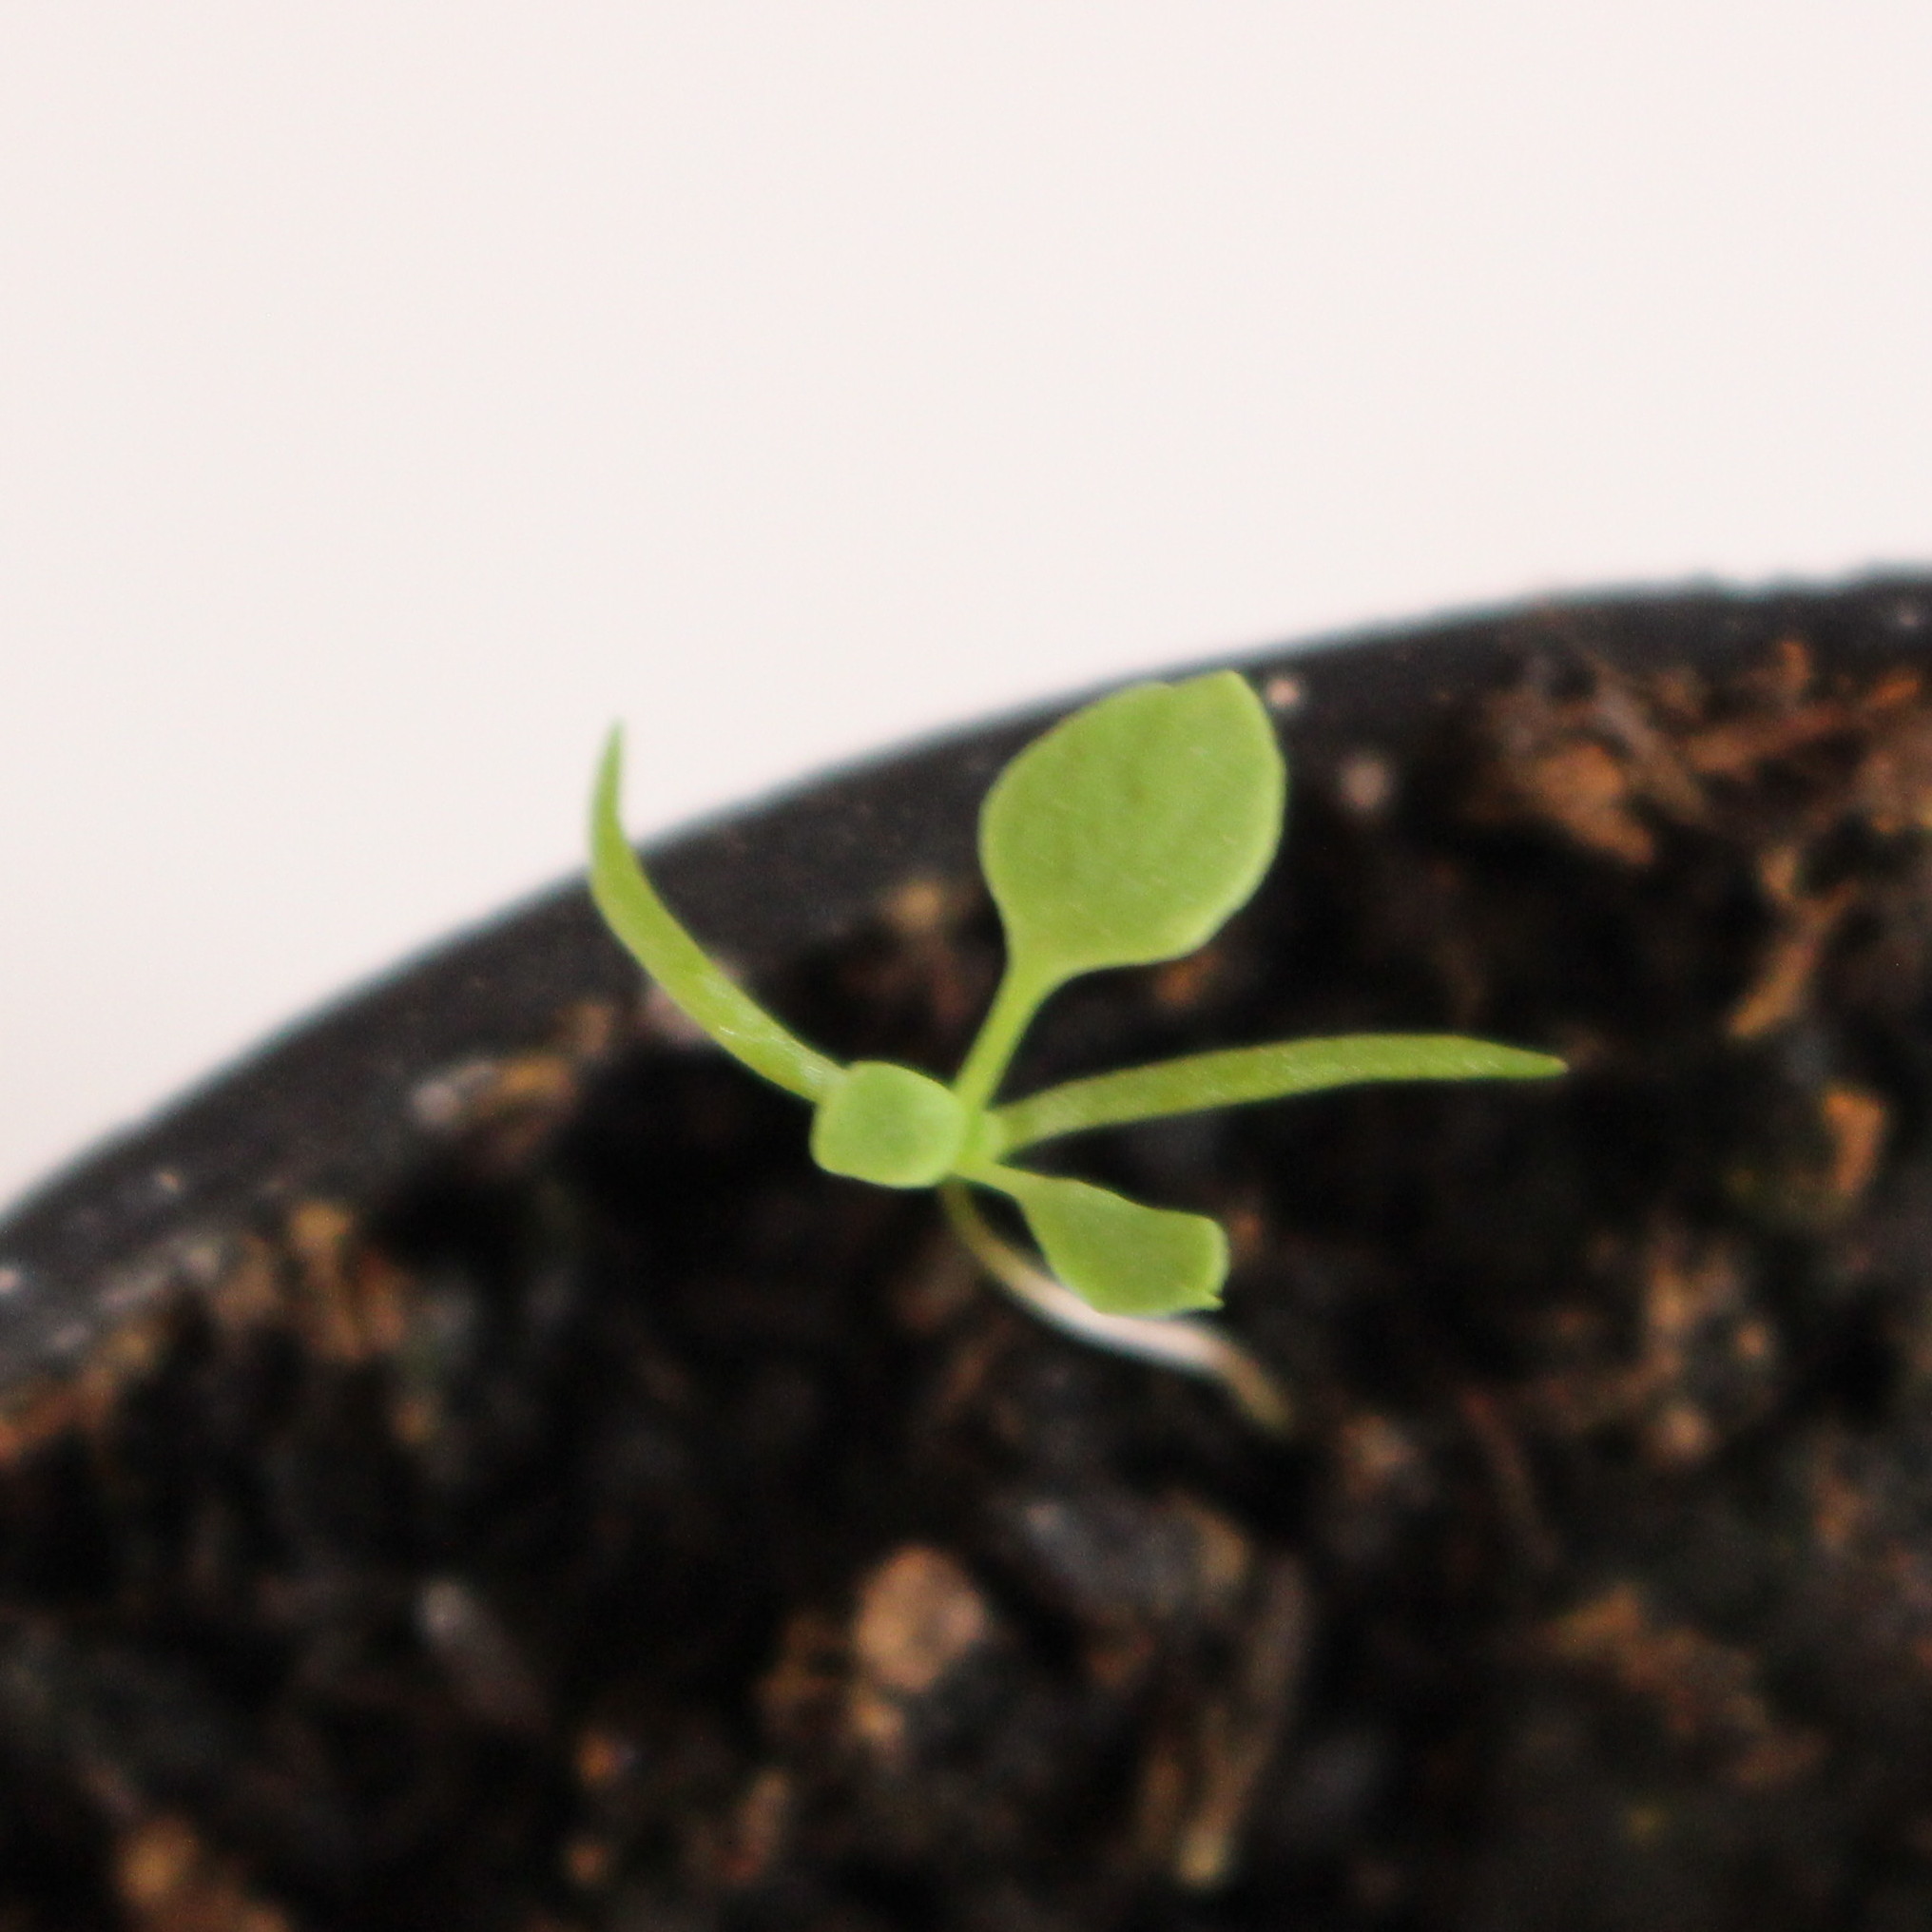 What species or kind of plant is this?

Papaver rhoeas
